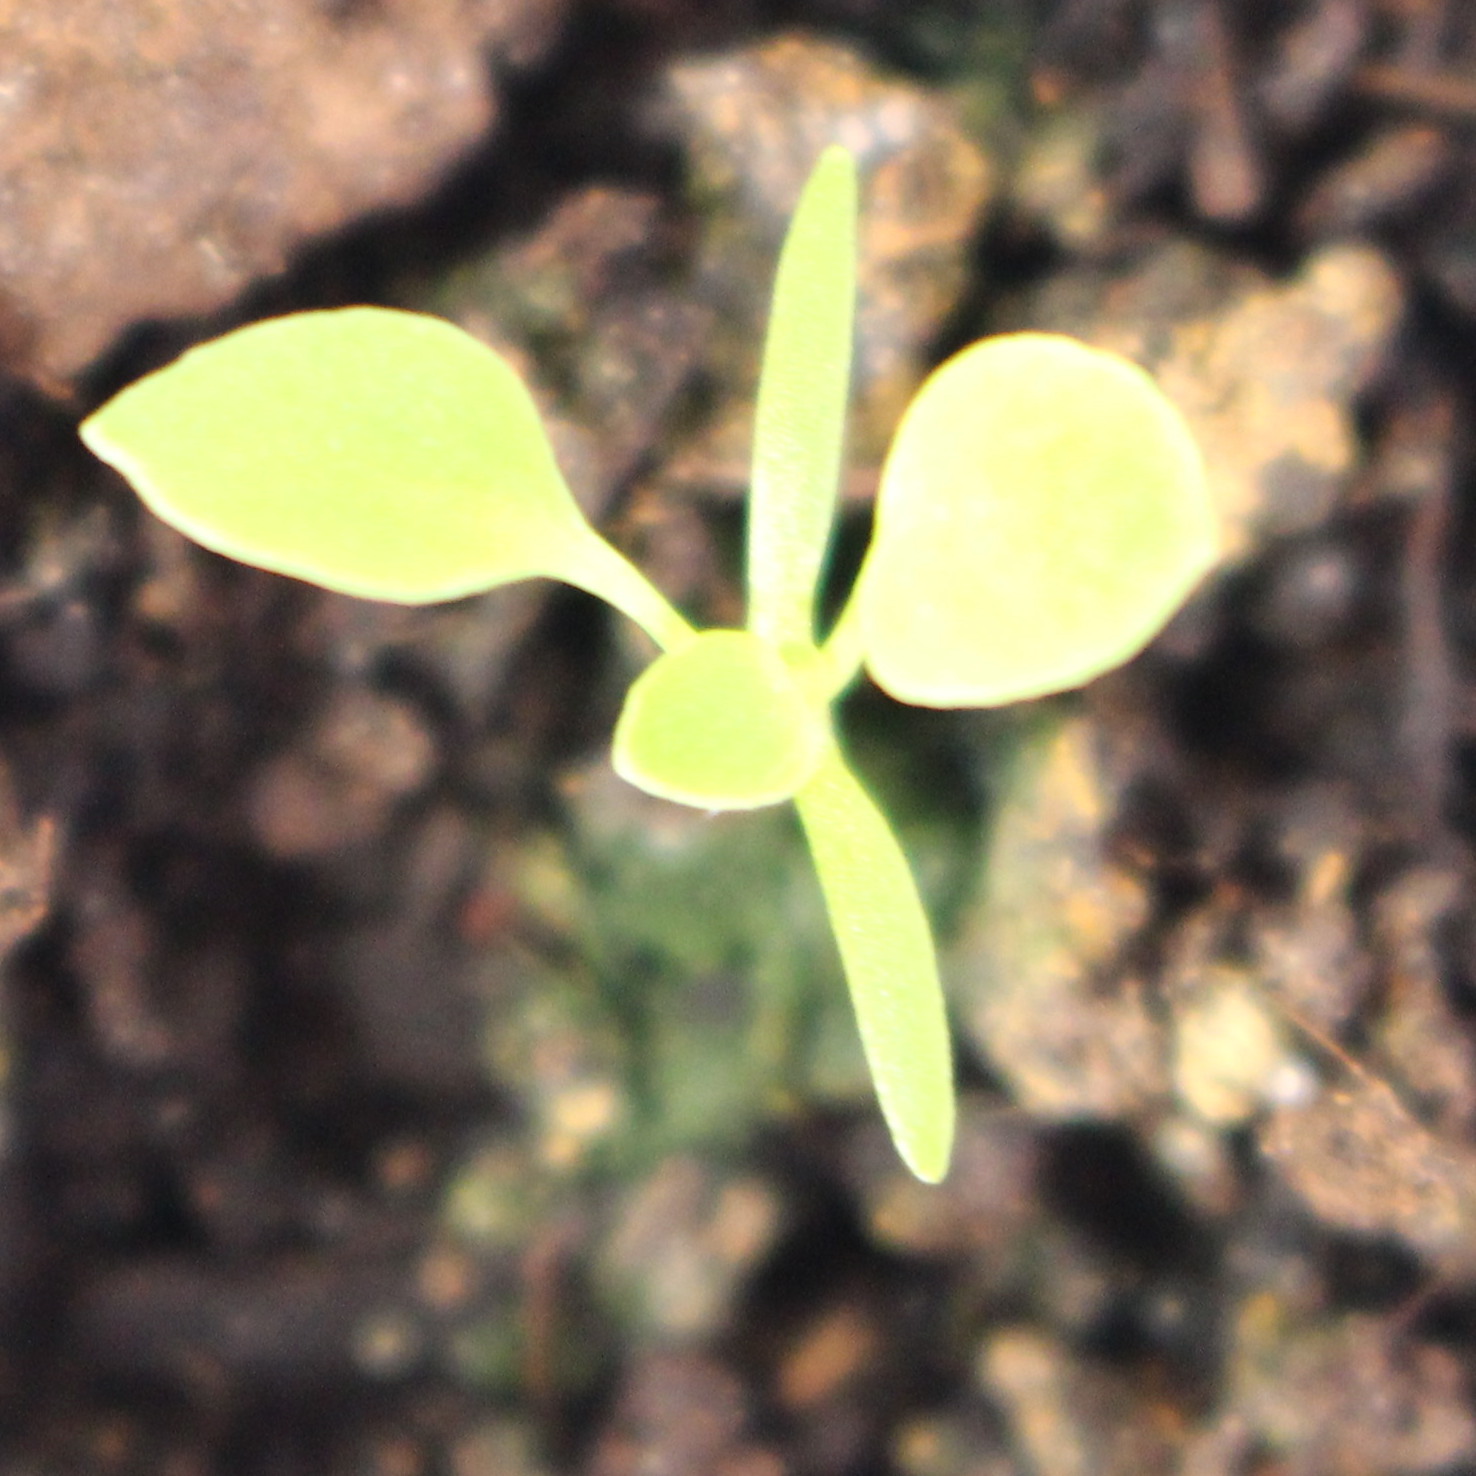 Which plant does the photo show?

Papaver rhoeas
